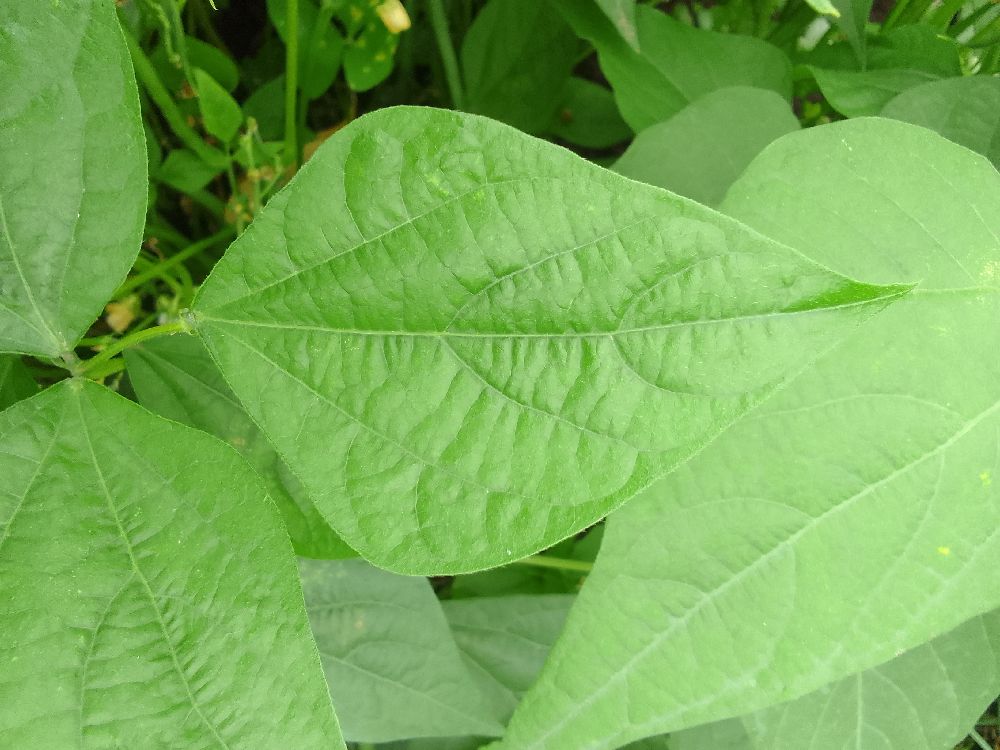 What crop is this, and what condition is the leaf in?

common bean, healthy
